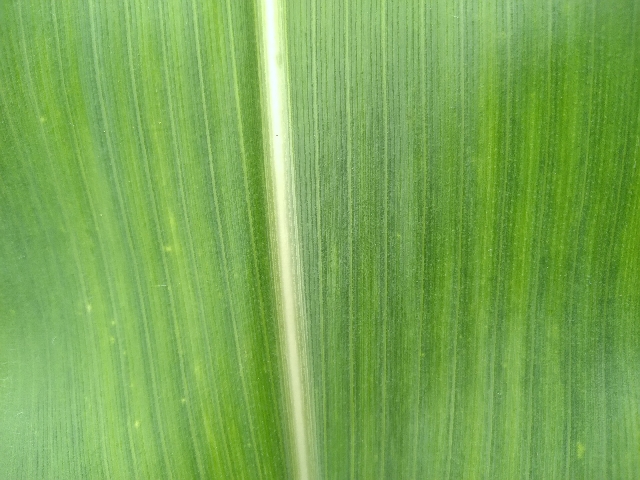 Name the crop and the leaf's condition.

maize, healthy
